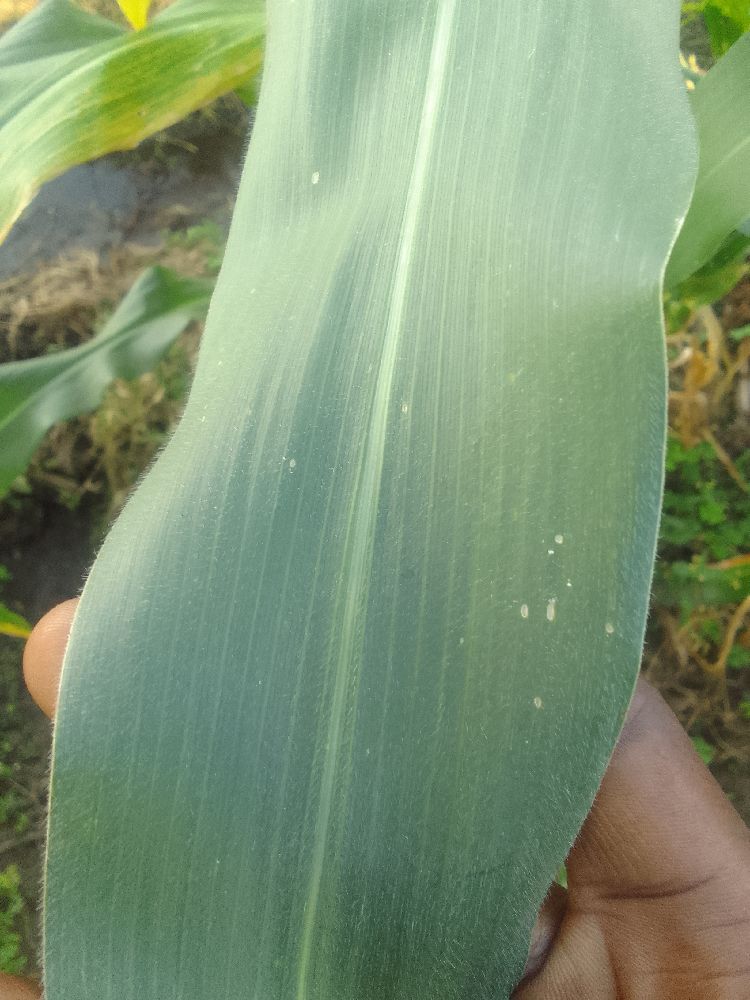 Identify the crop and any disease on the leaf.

maize, healthy
